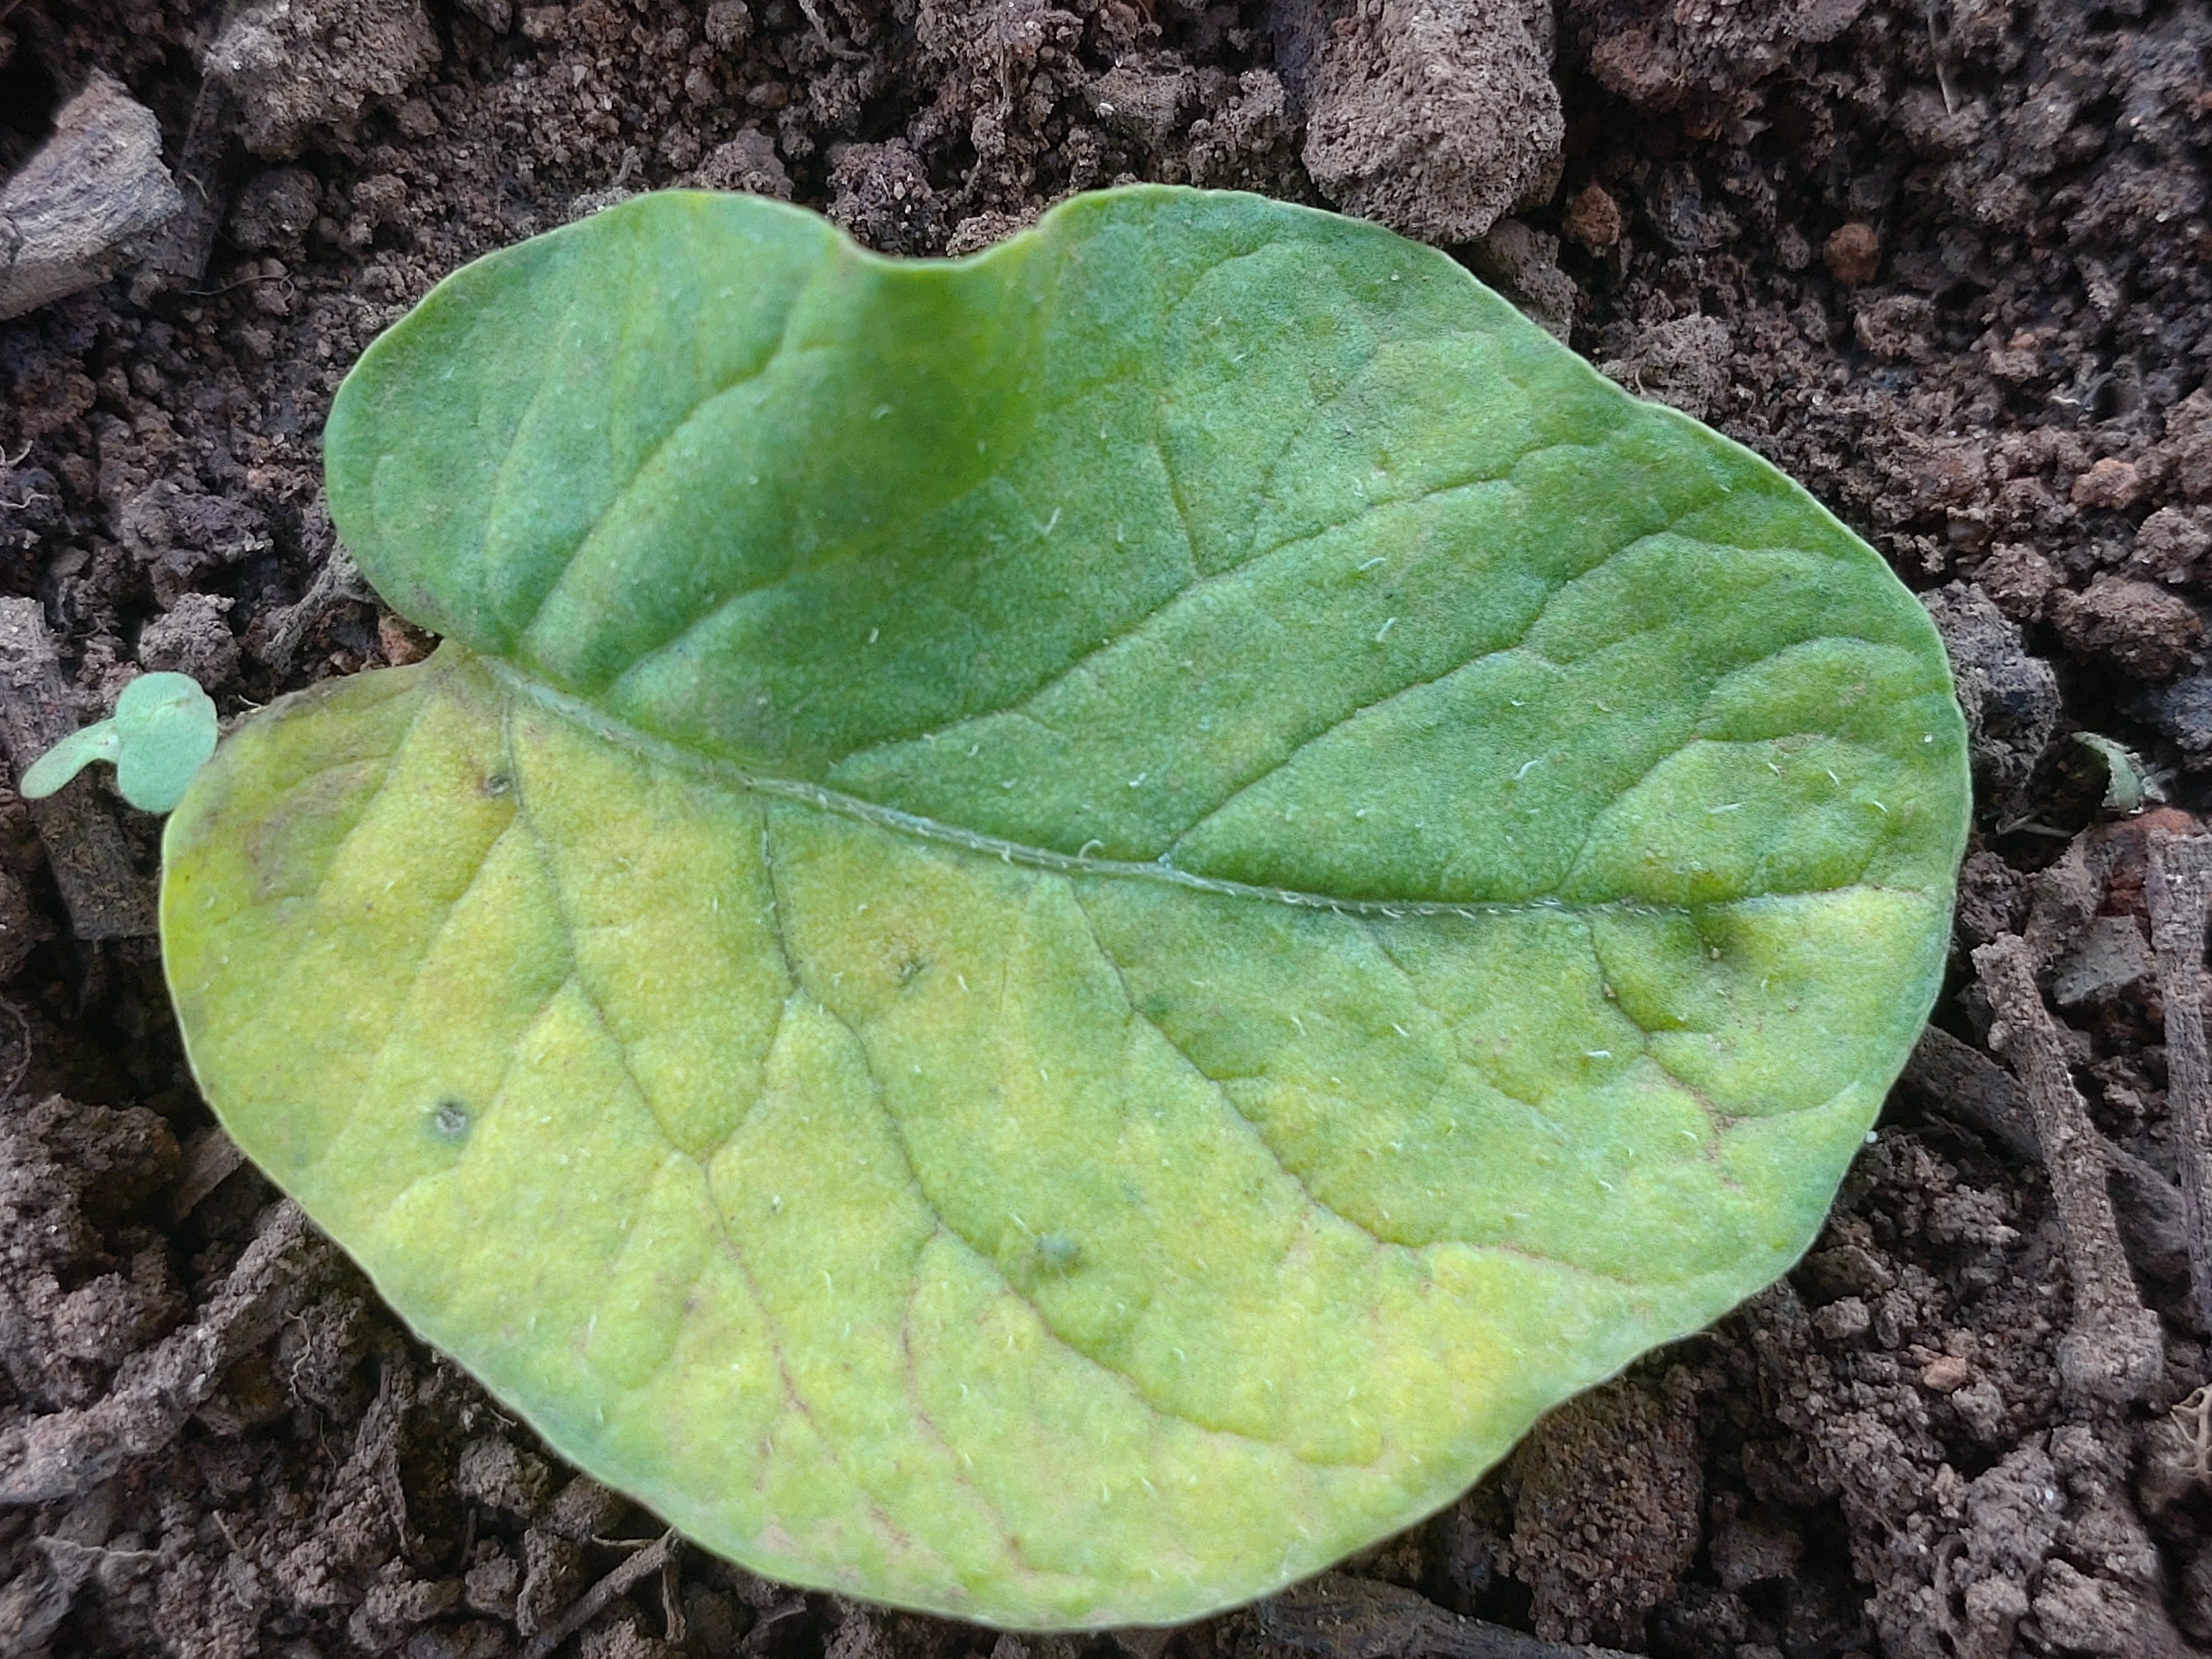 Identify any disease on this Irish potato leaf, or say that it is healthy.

late blight
